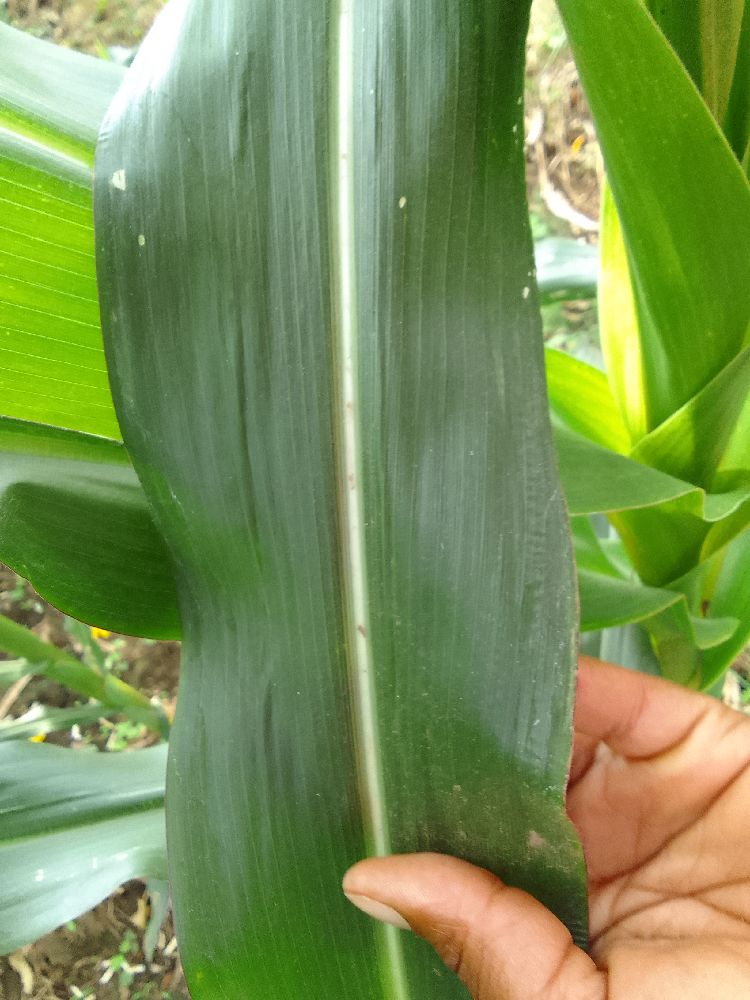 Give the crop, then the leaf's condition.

maize, healthy
